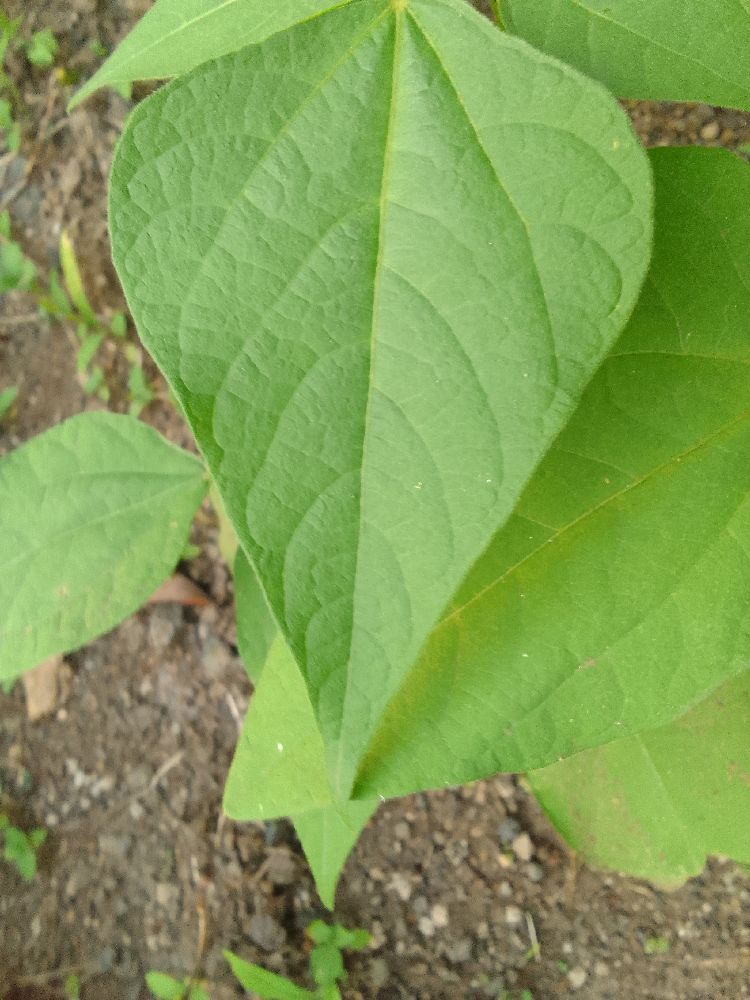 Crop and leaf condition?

common bean, healthy
